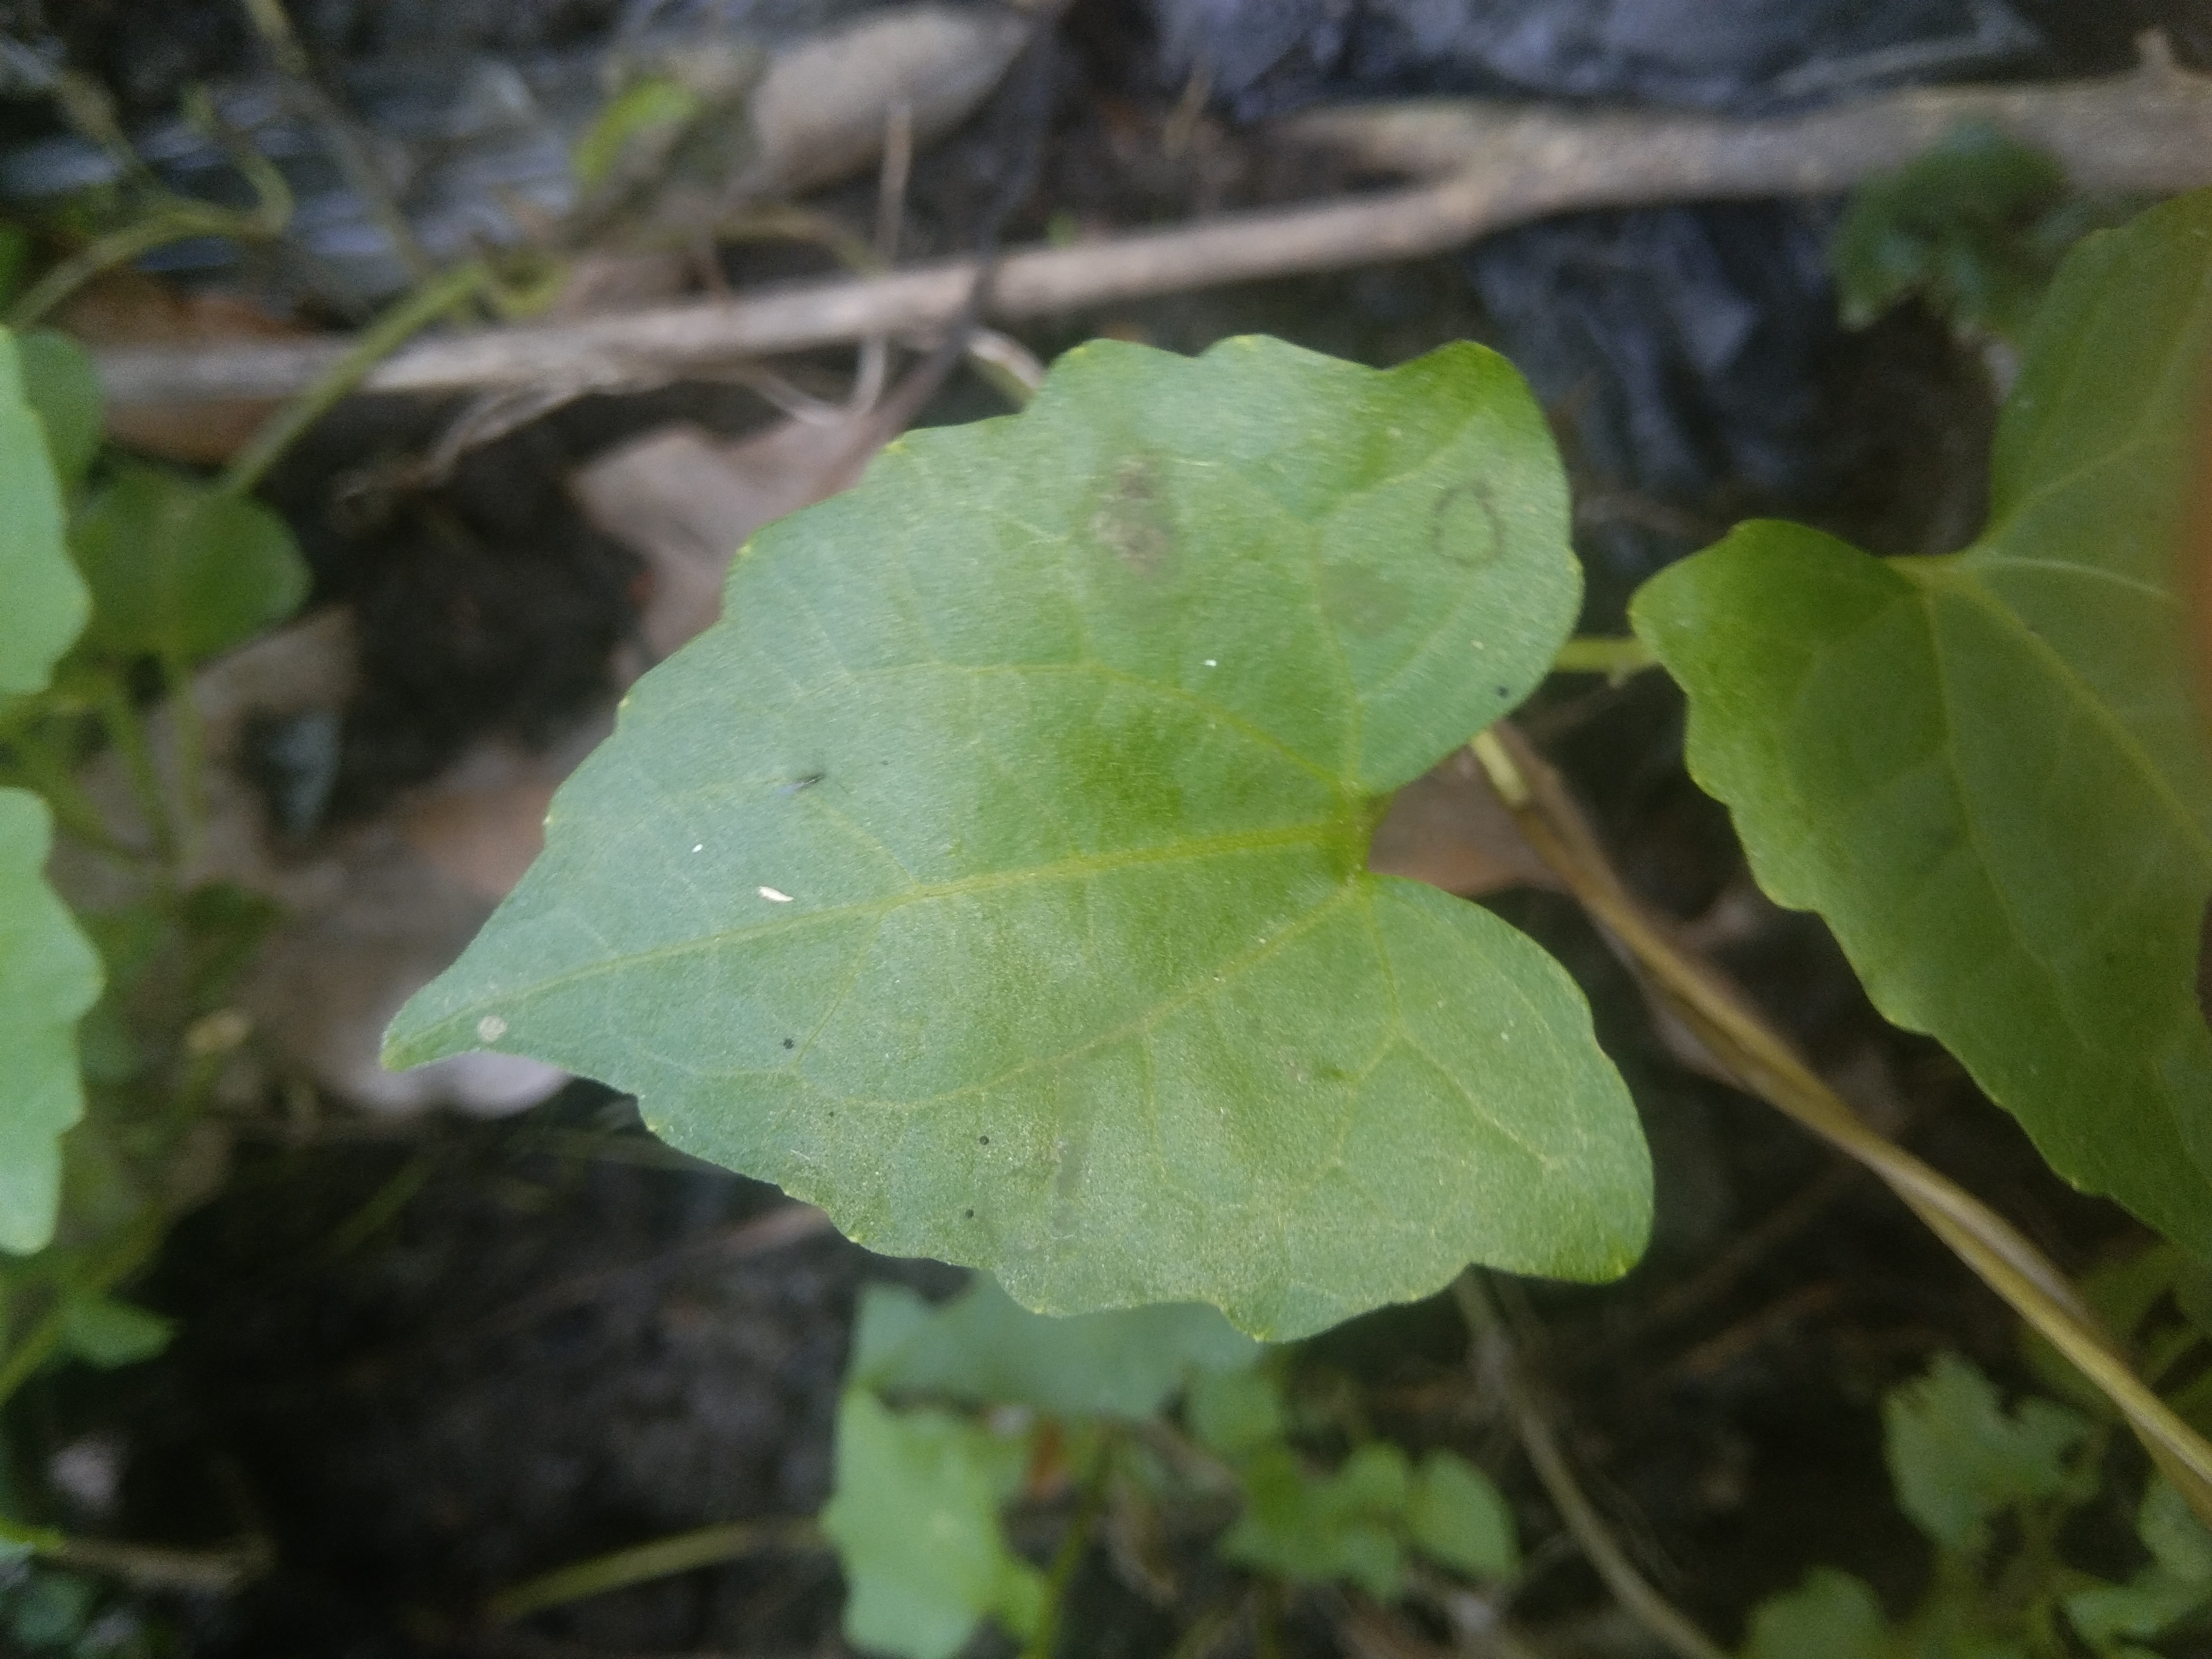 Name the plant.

bitter vine
